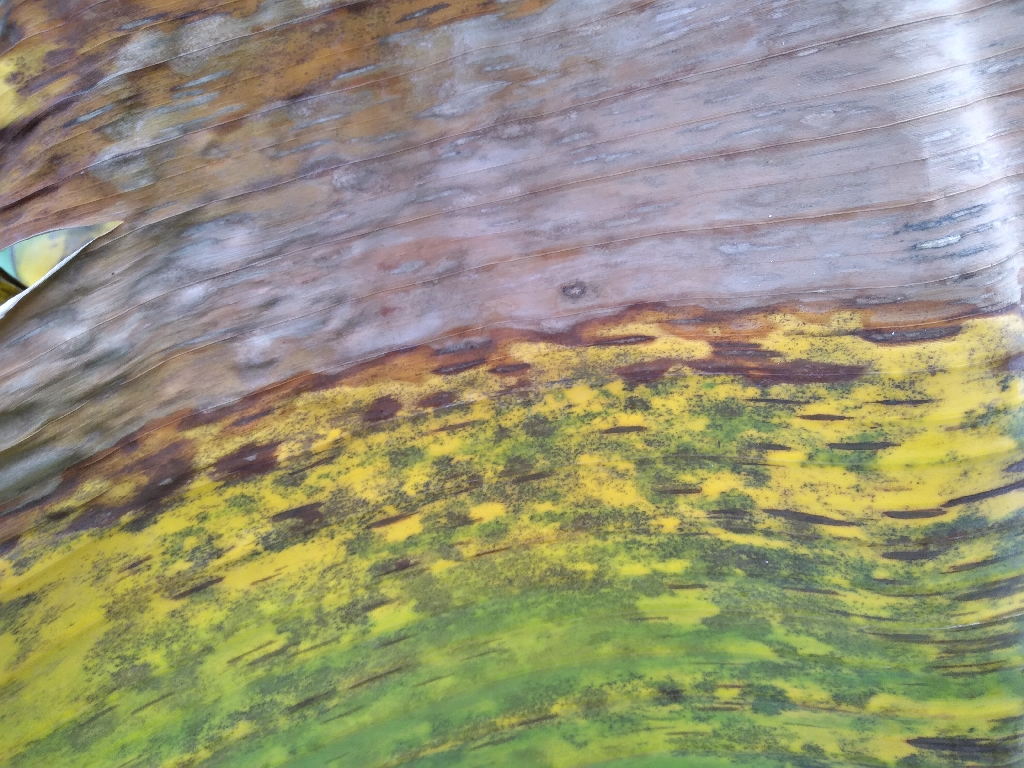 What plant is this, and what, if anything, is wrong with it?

banana, black sigatoka
